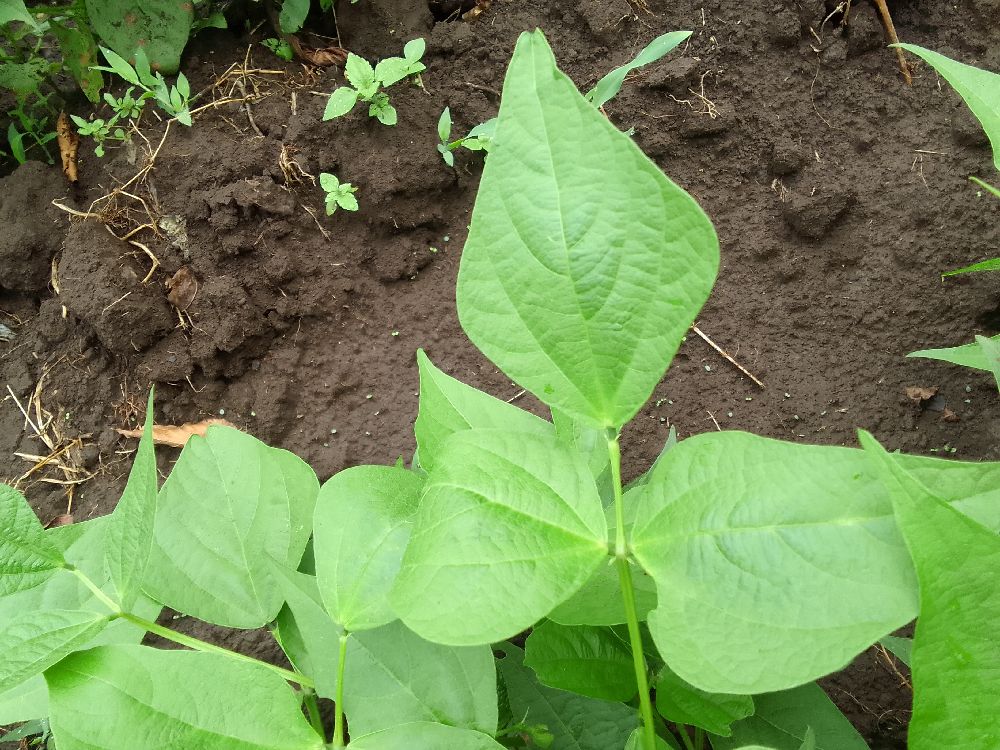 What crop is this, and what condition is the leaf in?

common bean, healthy
